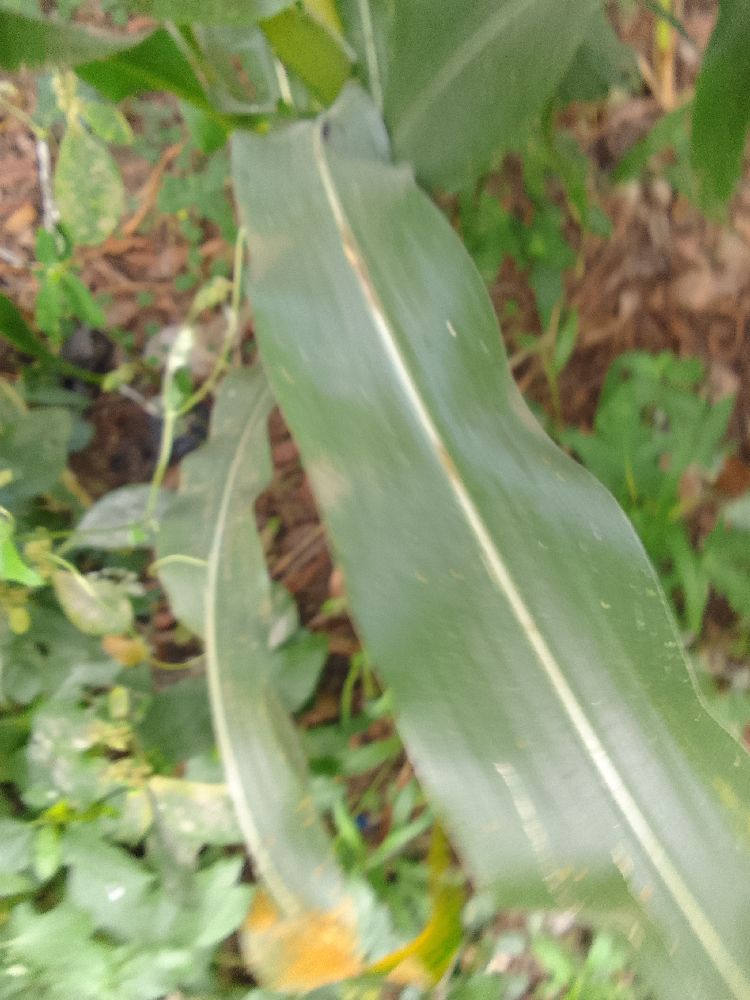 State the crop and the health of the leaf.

maize, healthy
